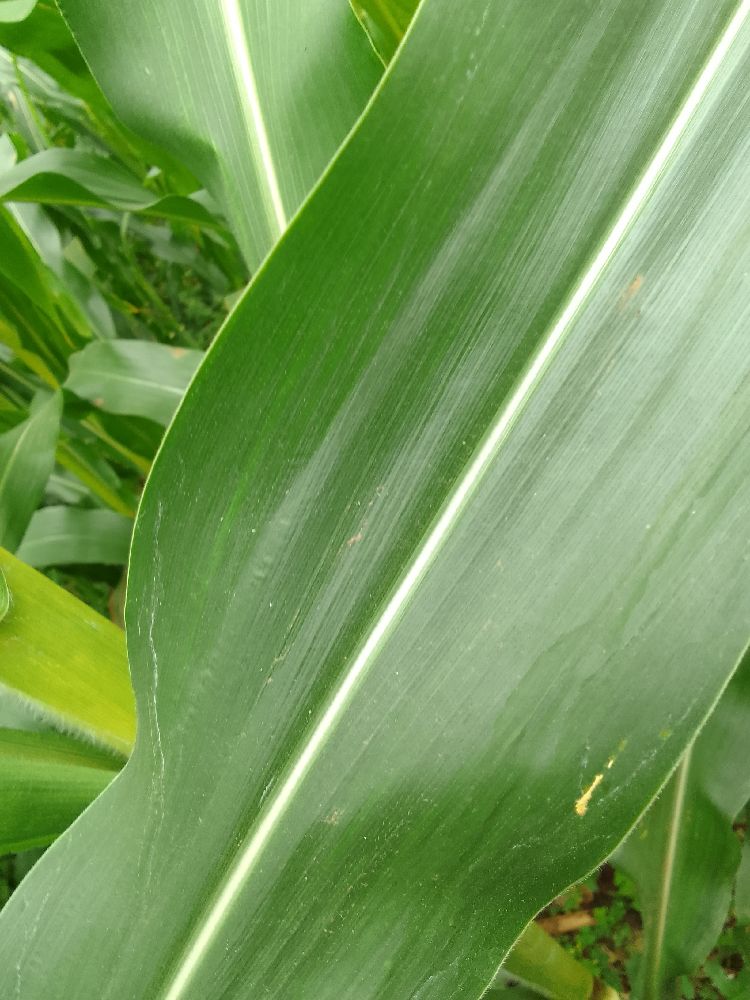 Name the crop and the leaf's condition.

maize, healthy
